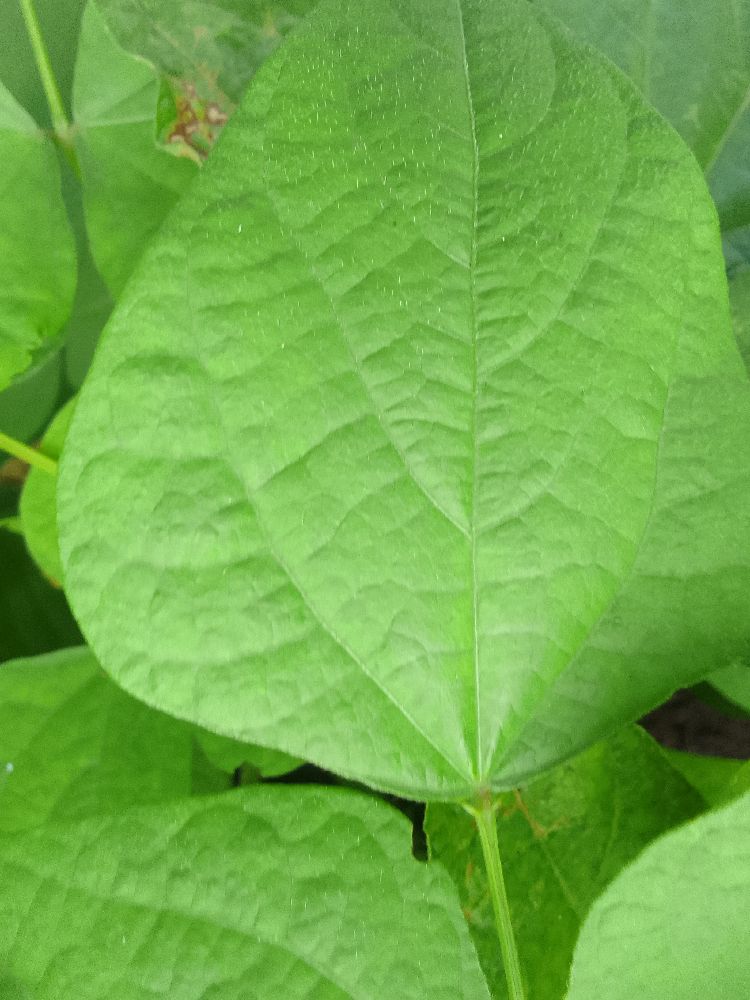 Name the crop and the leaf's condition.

common bean, healthy
